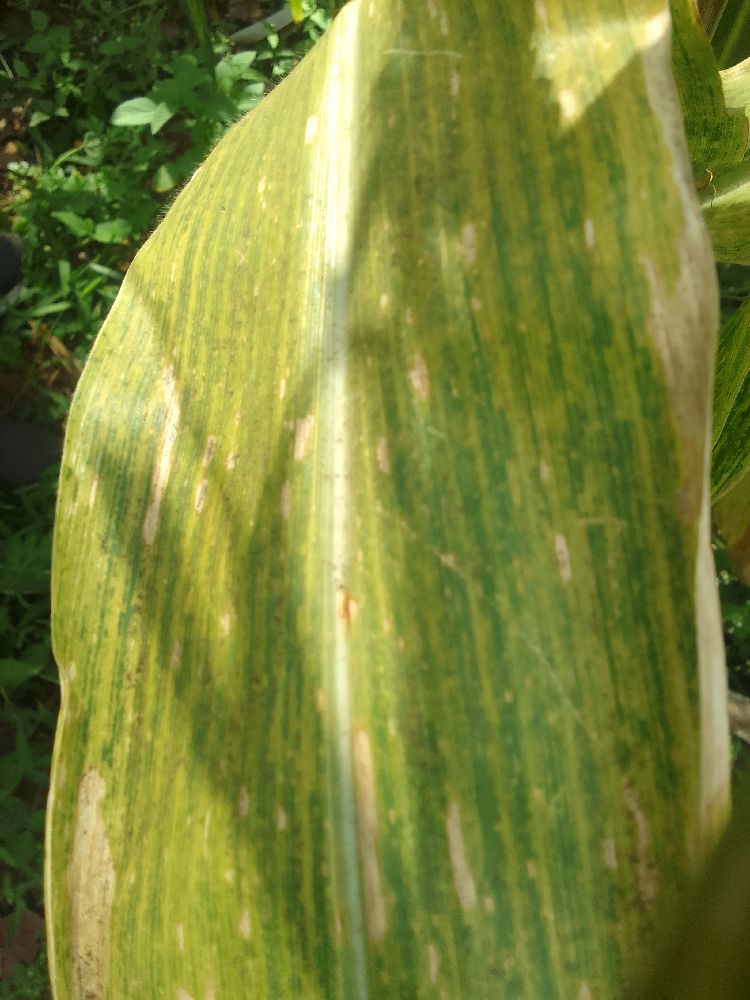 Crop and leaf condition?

maize, maize lethal necrosis
